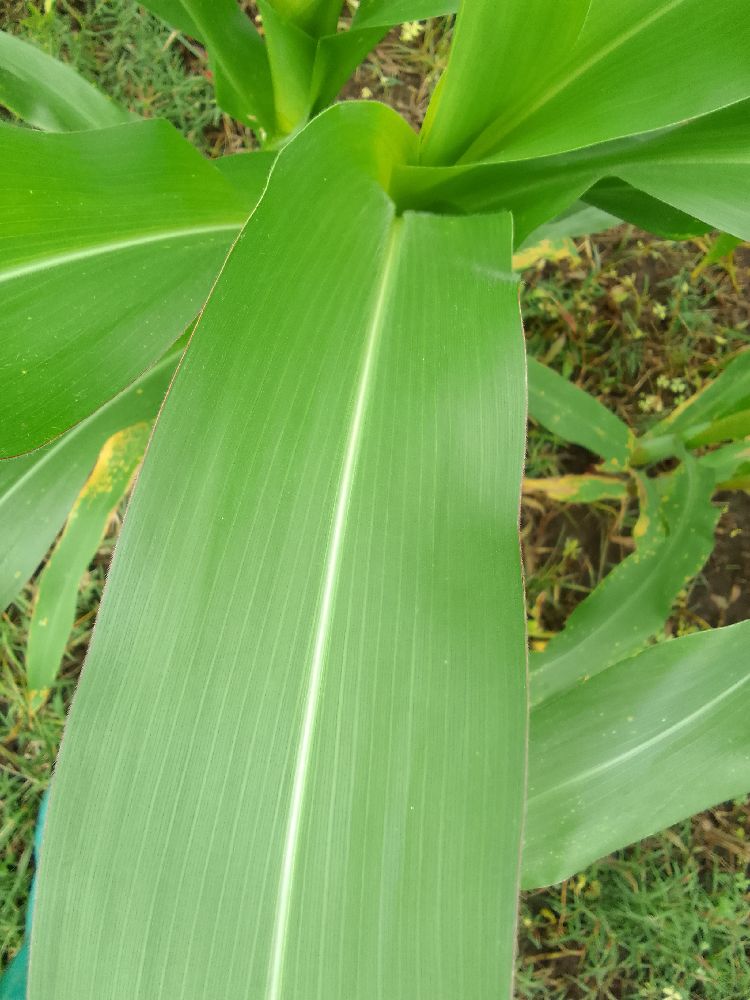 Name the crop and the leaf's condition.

maize, healthy
